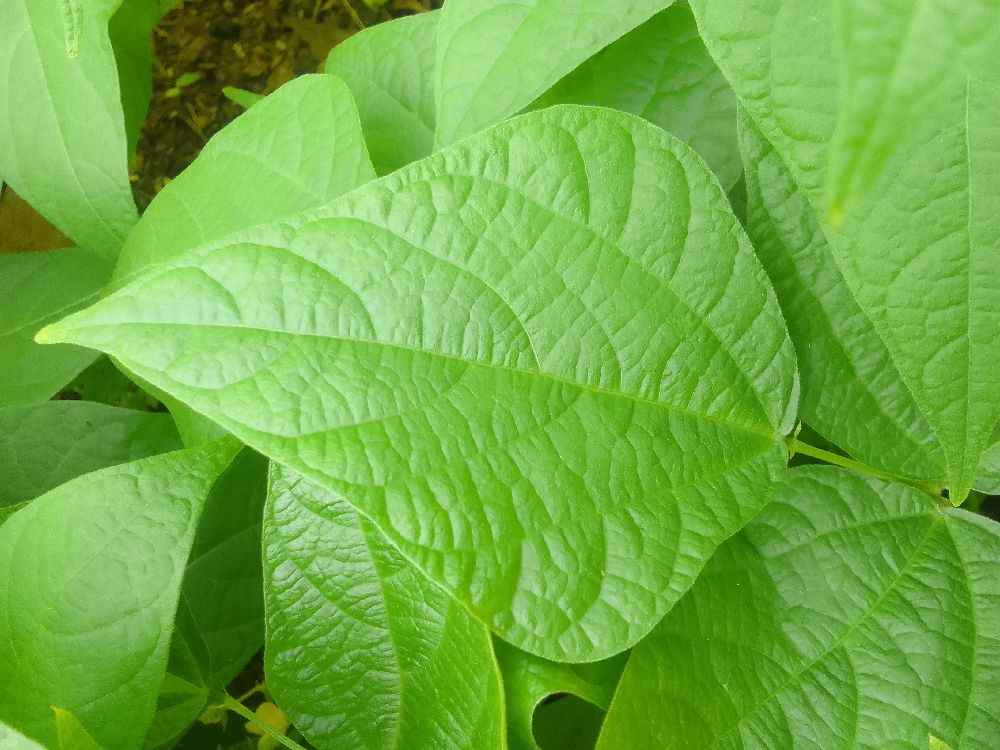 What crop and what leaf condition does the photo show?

common bean, healthy
